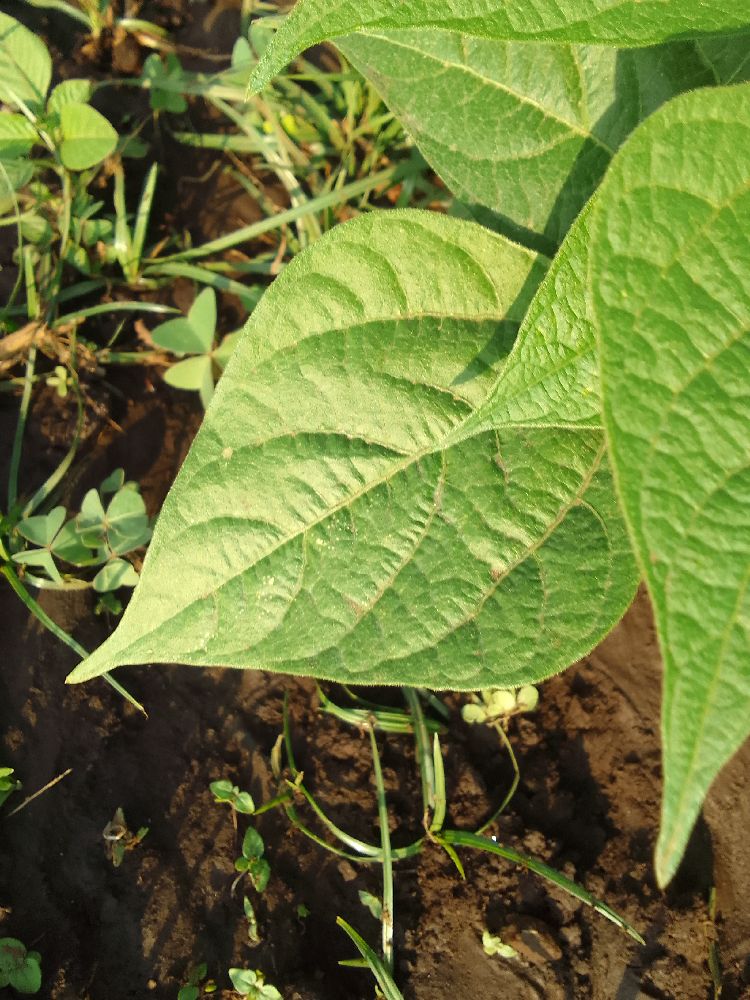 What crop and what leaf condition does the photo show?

common bean, healthy
